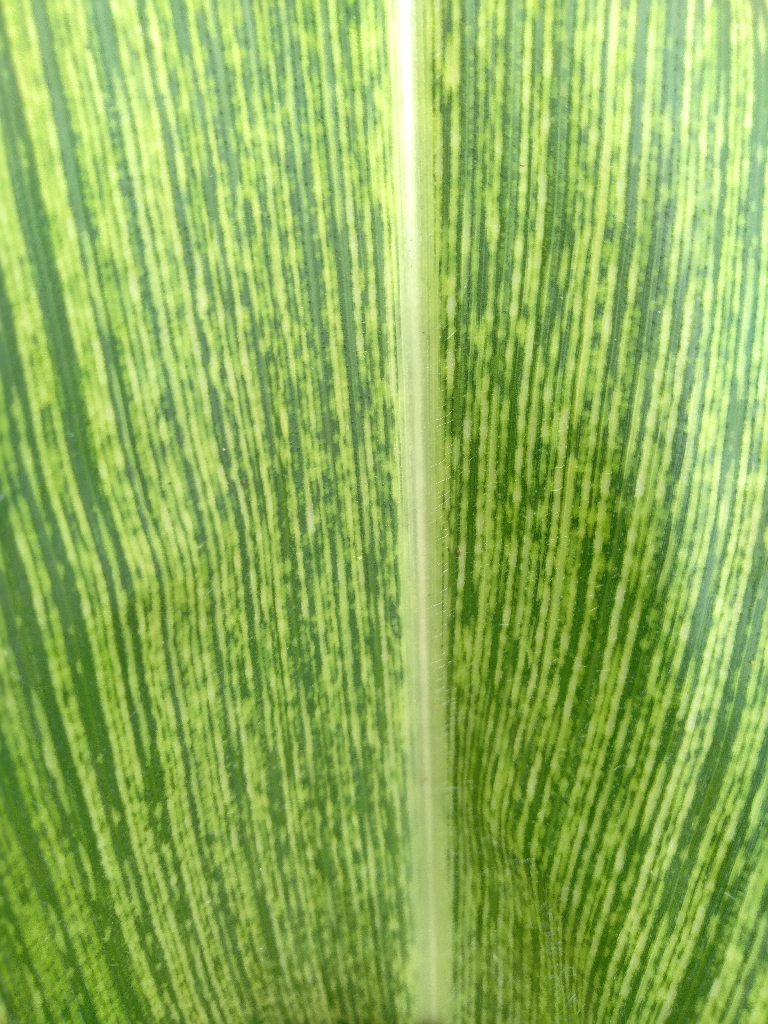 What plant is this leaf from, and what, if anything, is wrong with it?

maize, maize streak virus
